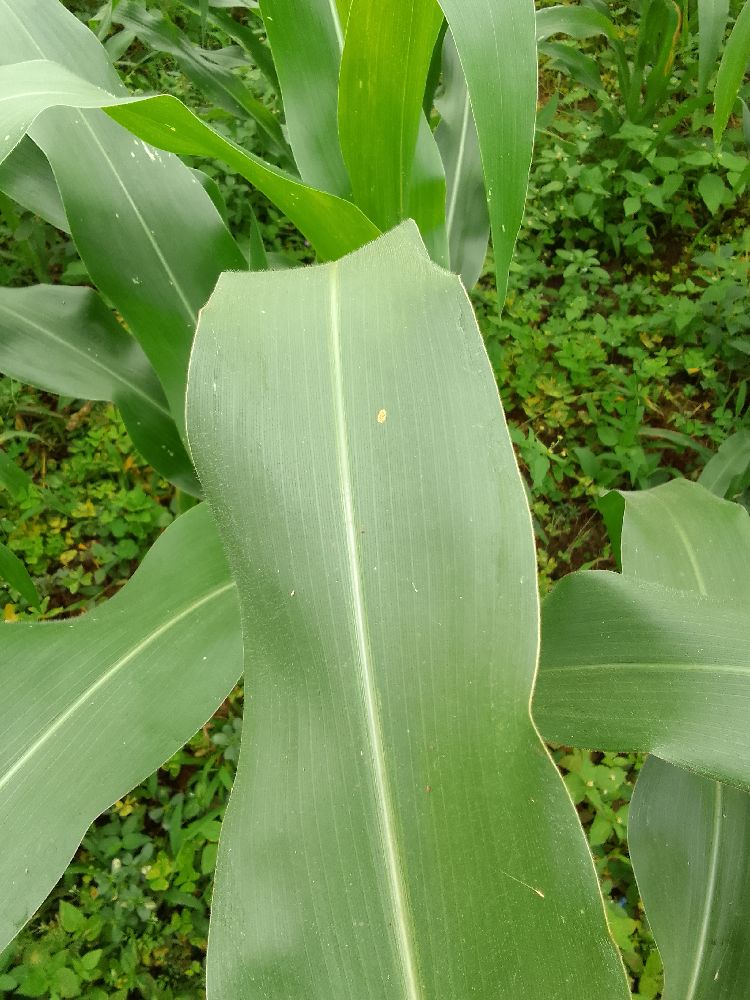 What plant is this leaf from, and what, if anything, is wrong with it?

maize, healthy
